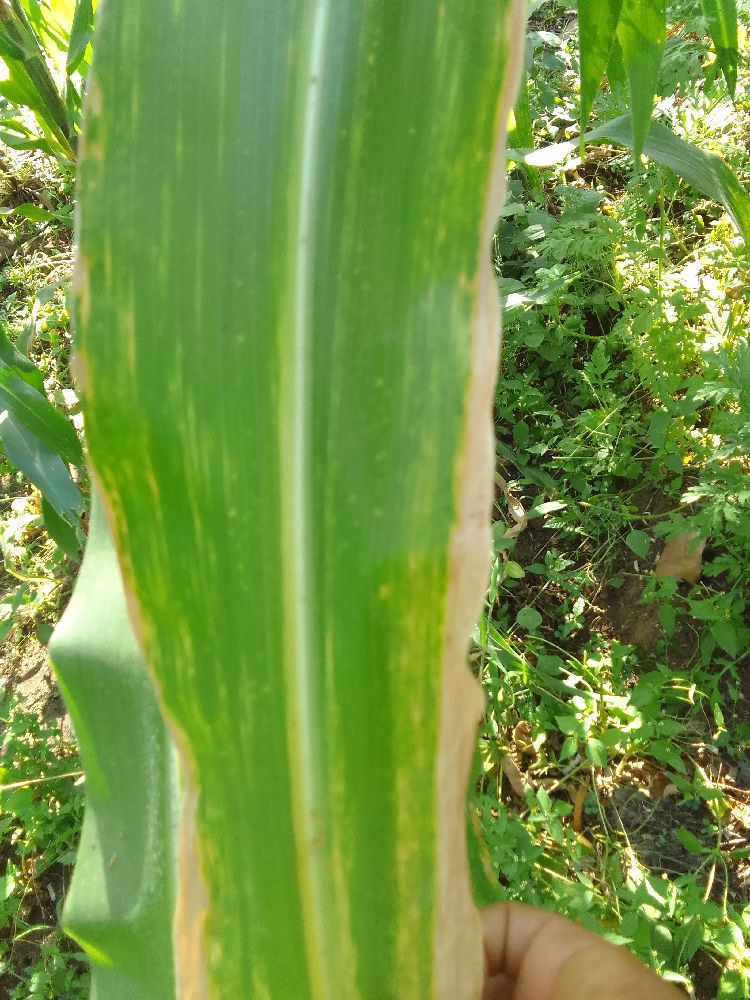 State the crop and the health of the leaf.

maize, maize lethal necrosis
